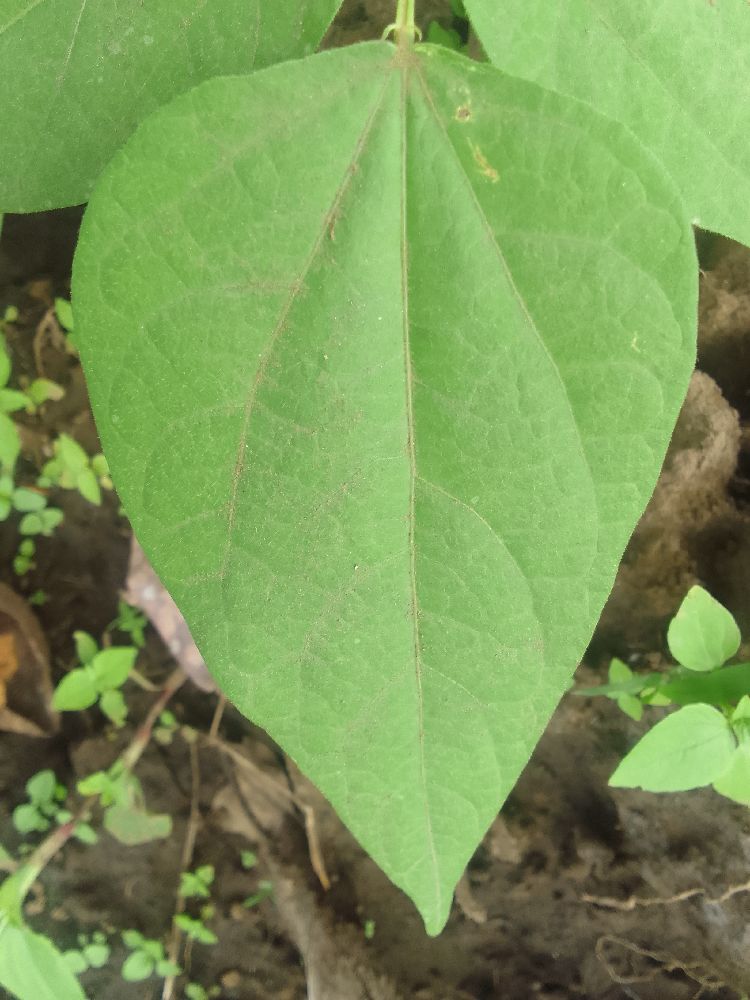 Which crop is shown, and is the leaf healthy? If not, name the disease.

common bean, healthy
